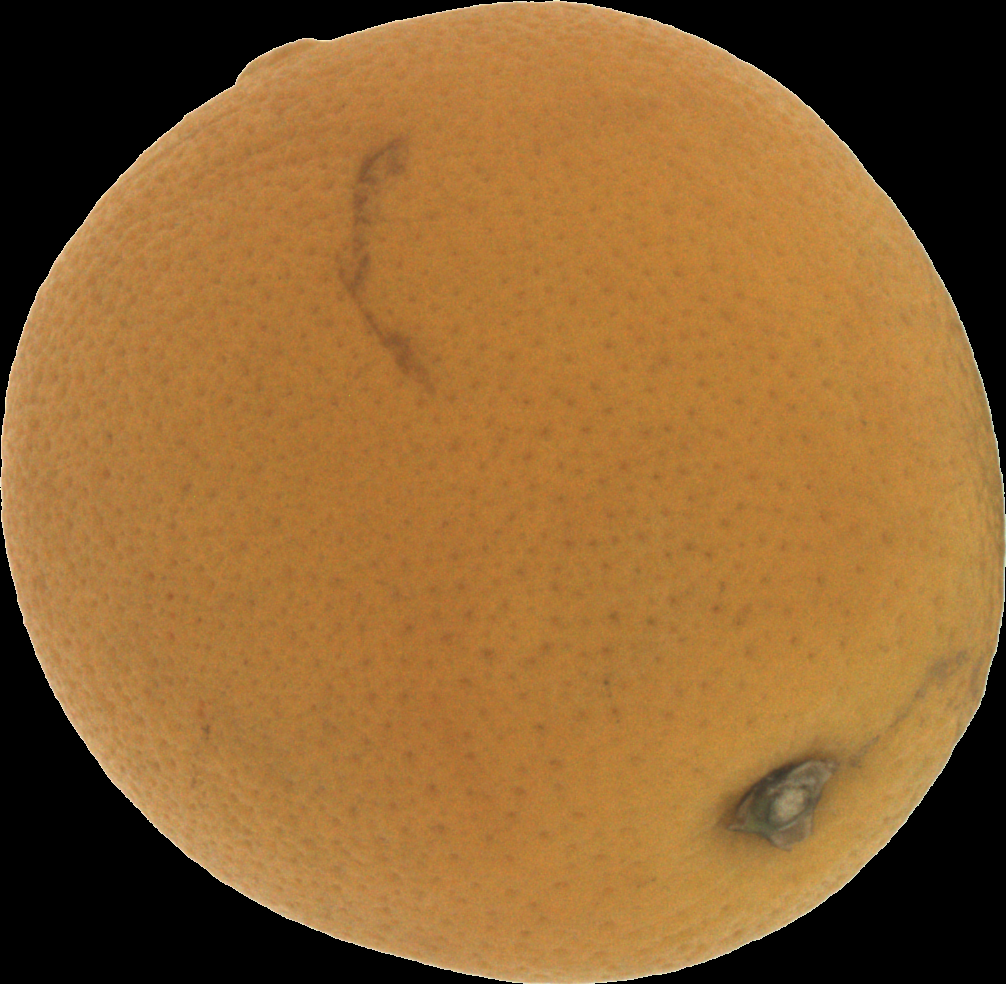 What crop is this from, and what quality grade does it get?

orange, bad
